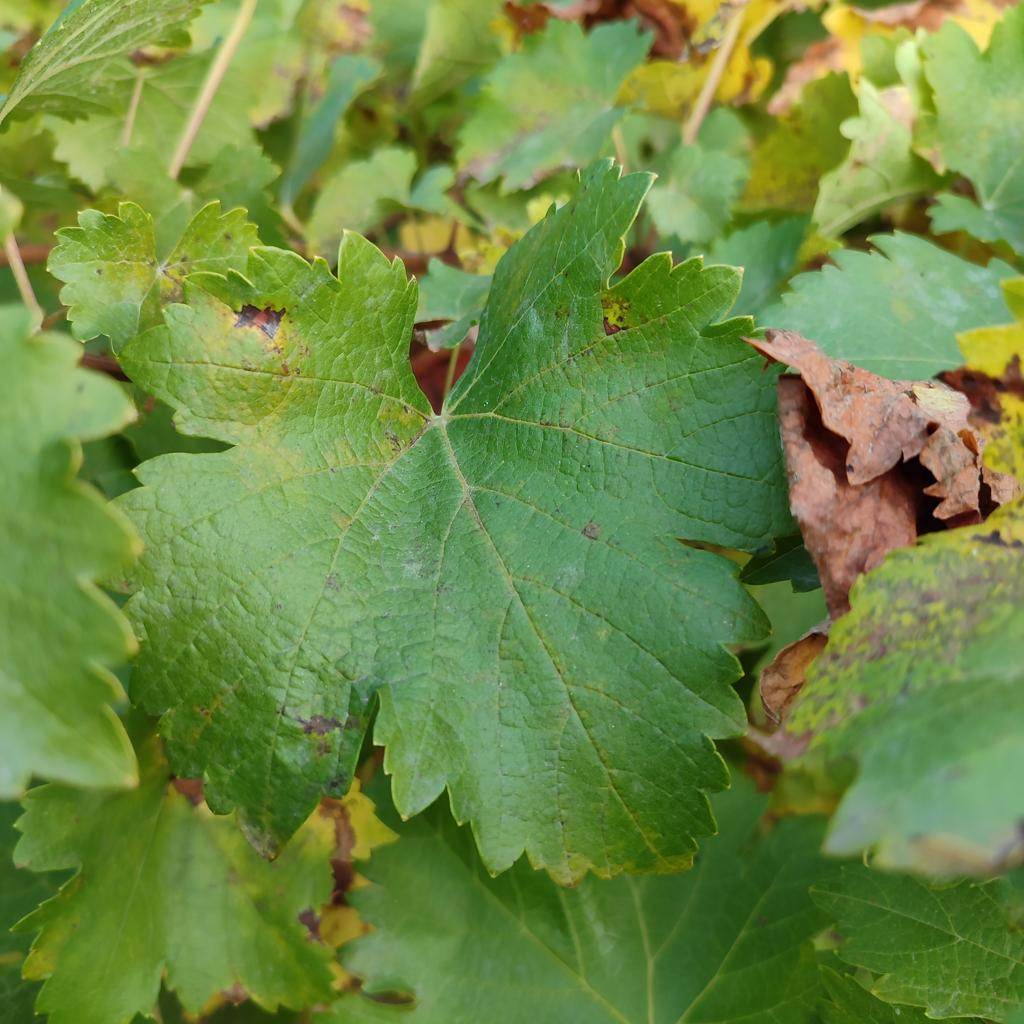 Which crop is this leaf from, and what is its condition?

grapevine, powdery mildew
